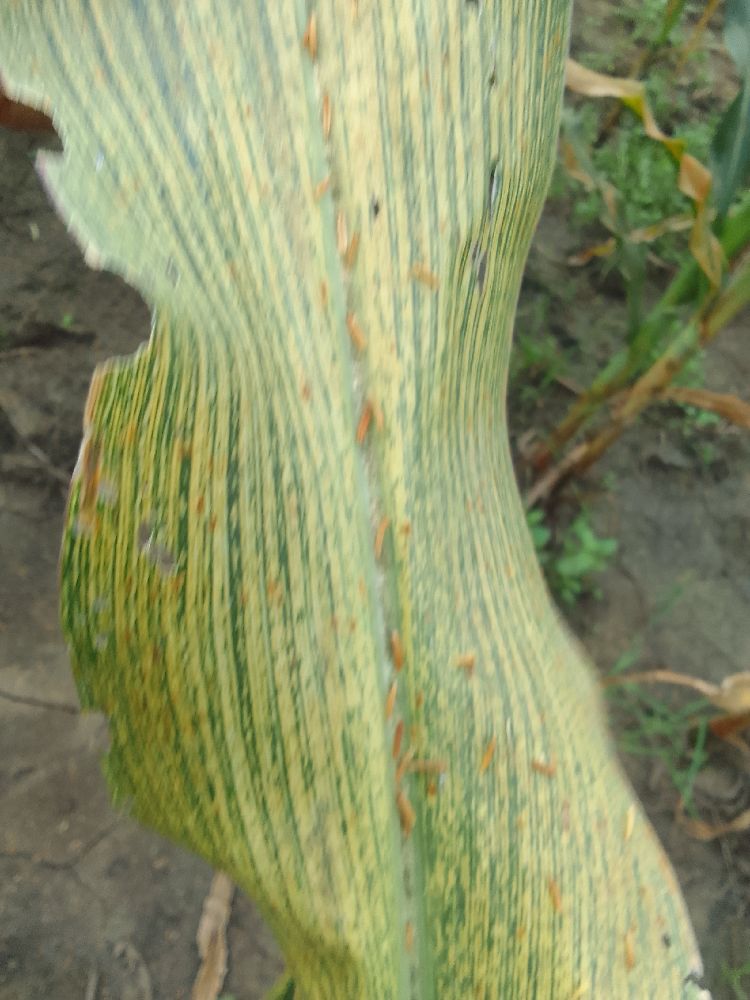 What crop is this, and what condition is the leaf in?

maize, maize streak virus
